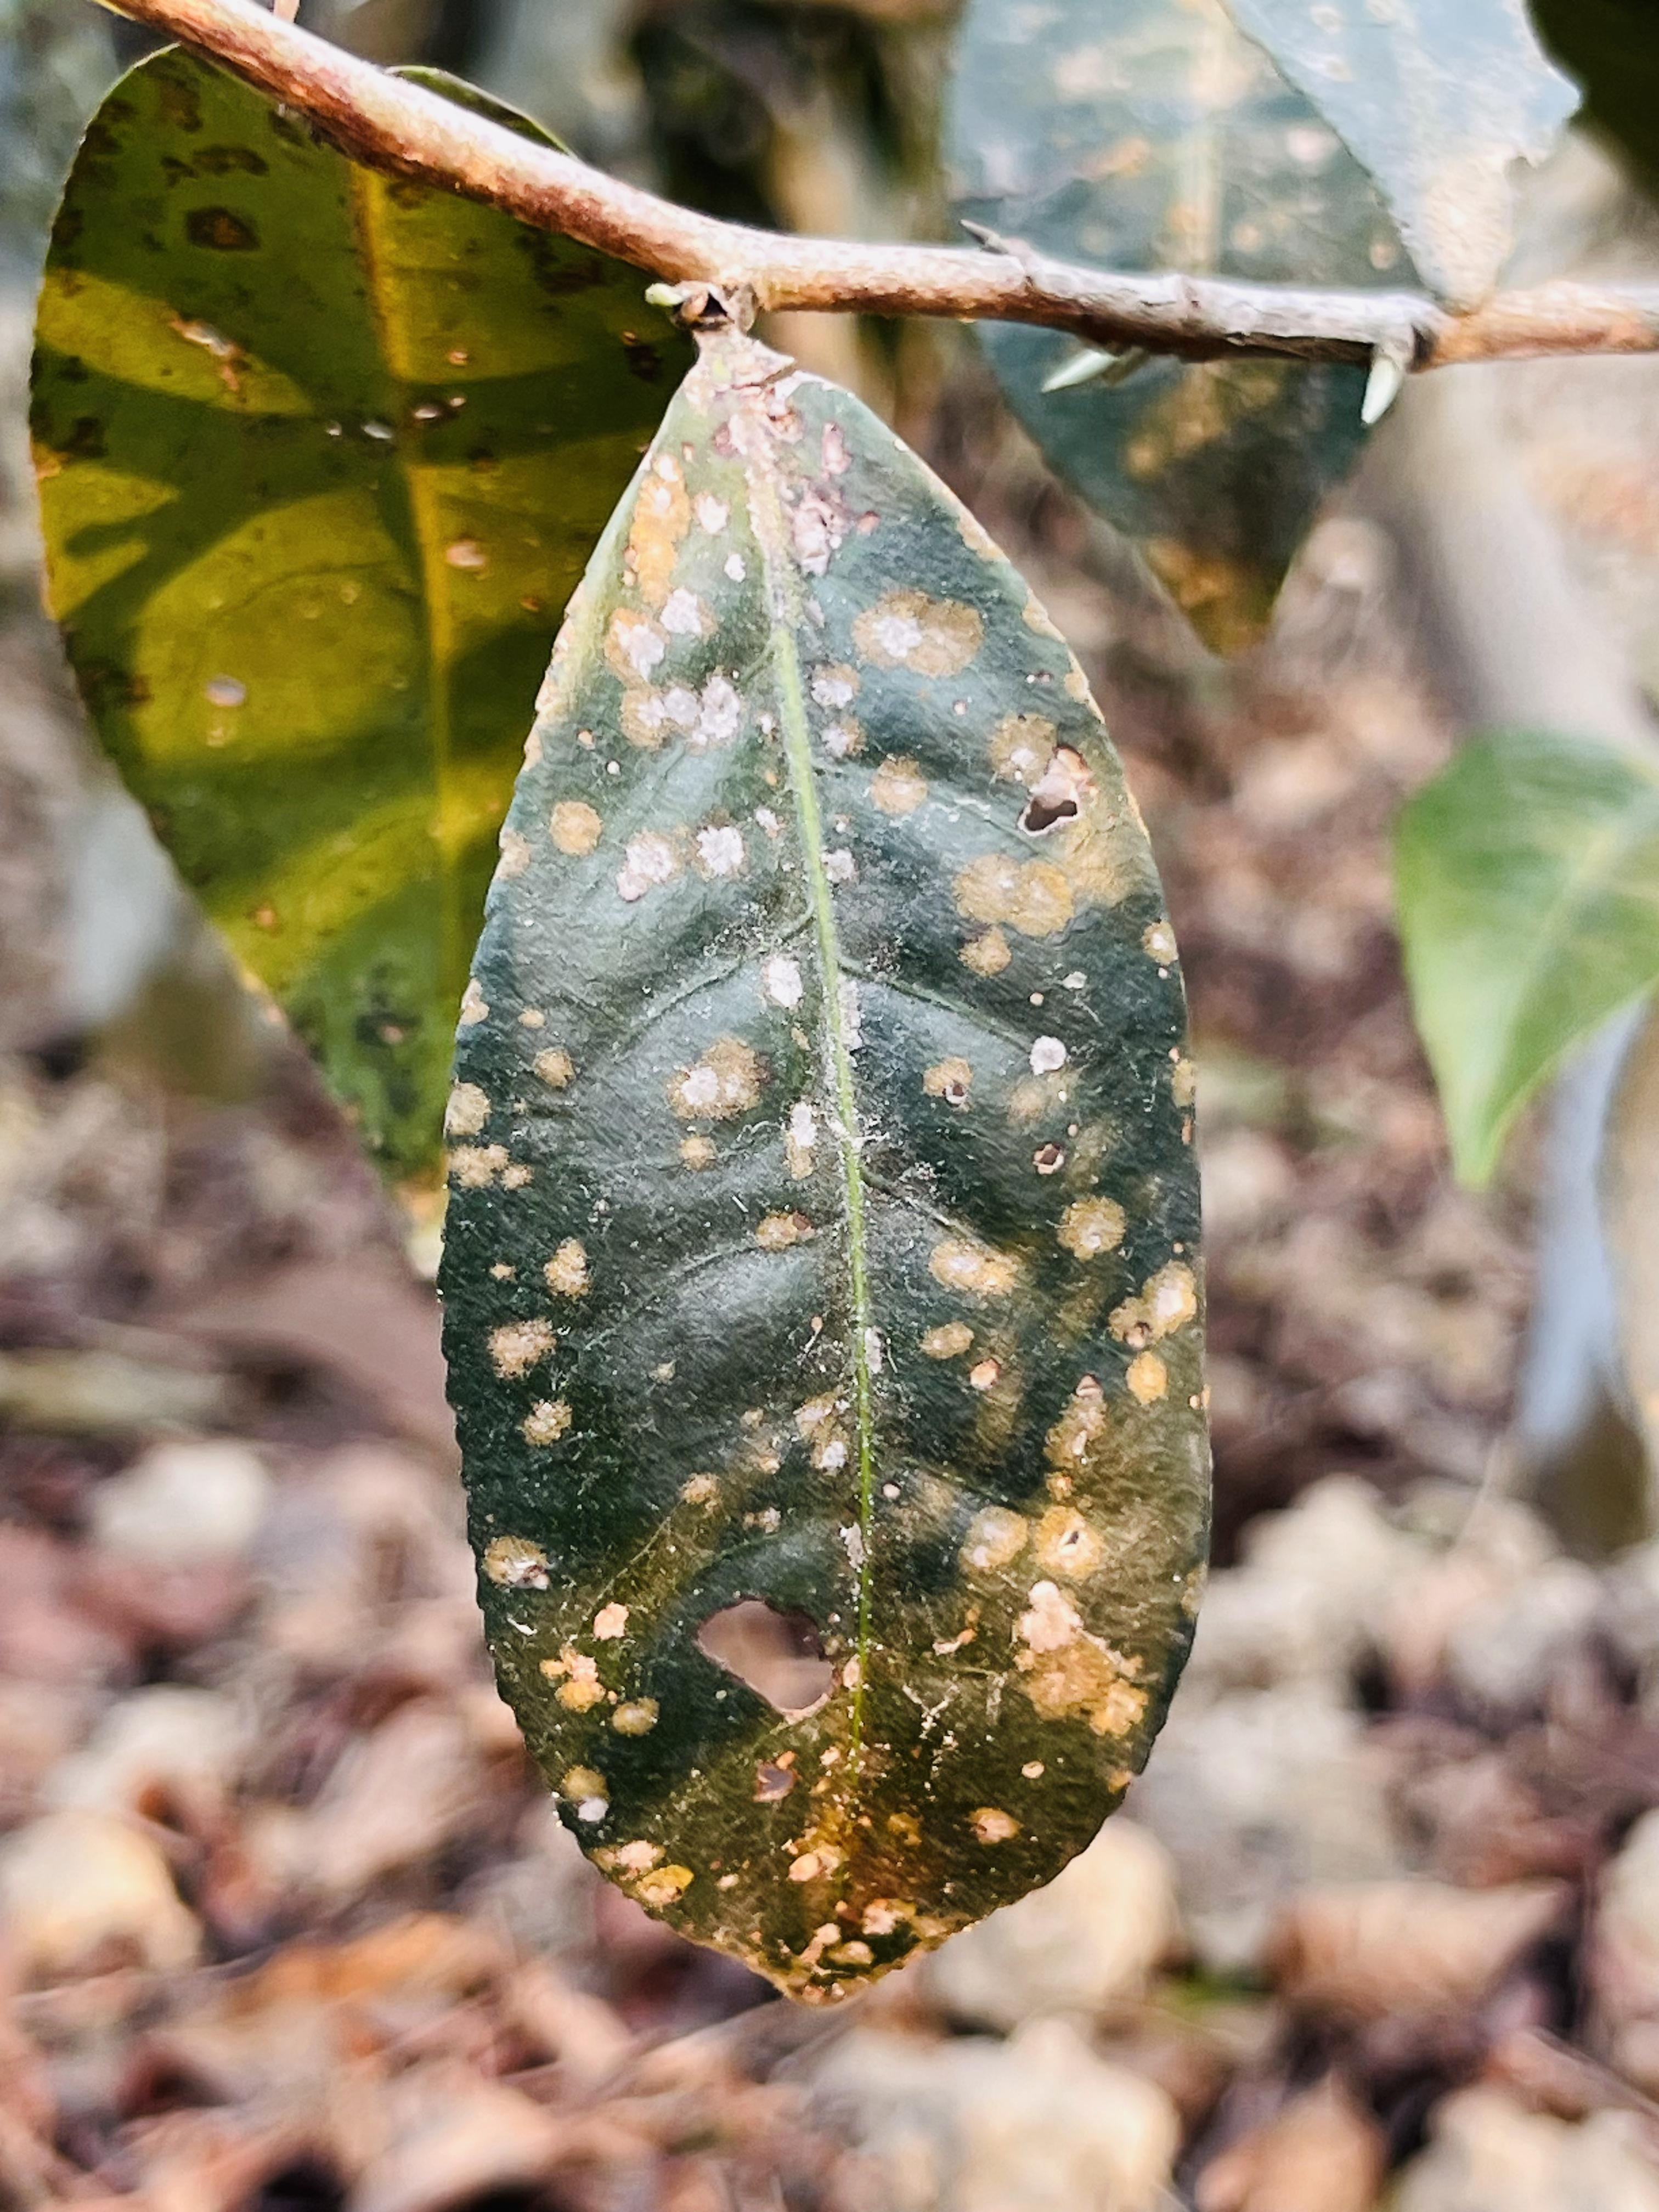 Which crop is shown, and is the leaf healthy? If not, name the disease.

tea, red rust
